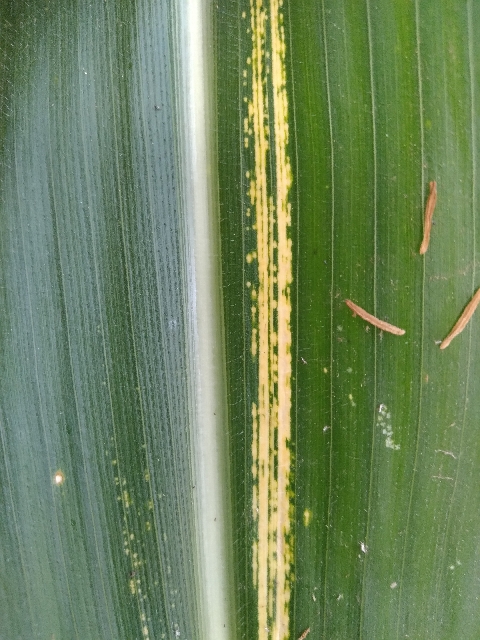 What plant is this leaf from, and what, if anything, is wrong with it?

maize, maize streak virus
